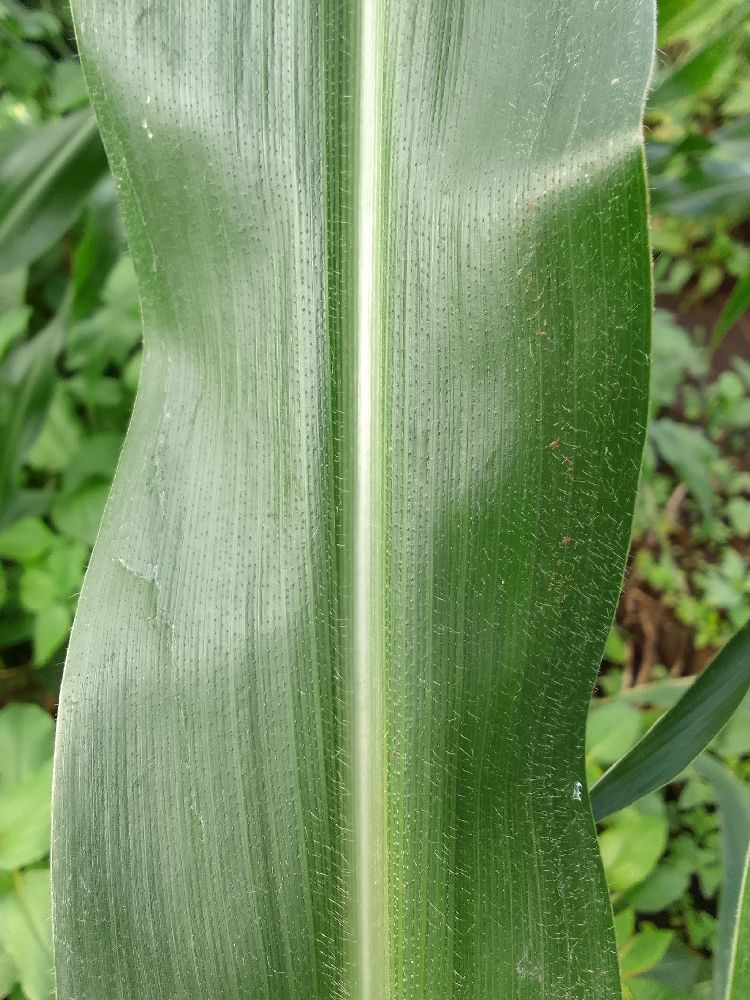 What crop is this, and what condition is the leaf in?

maize, healthy
